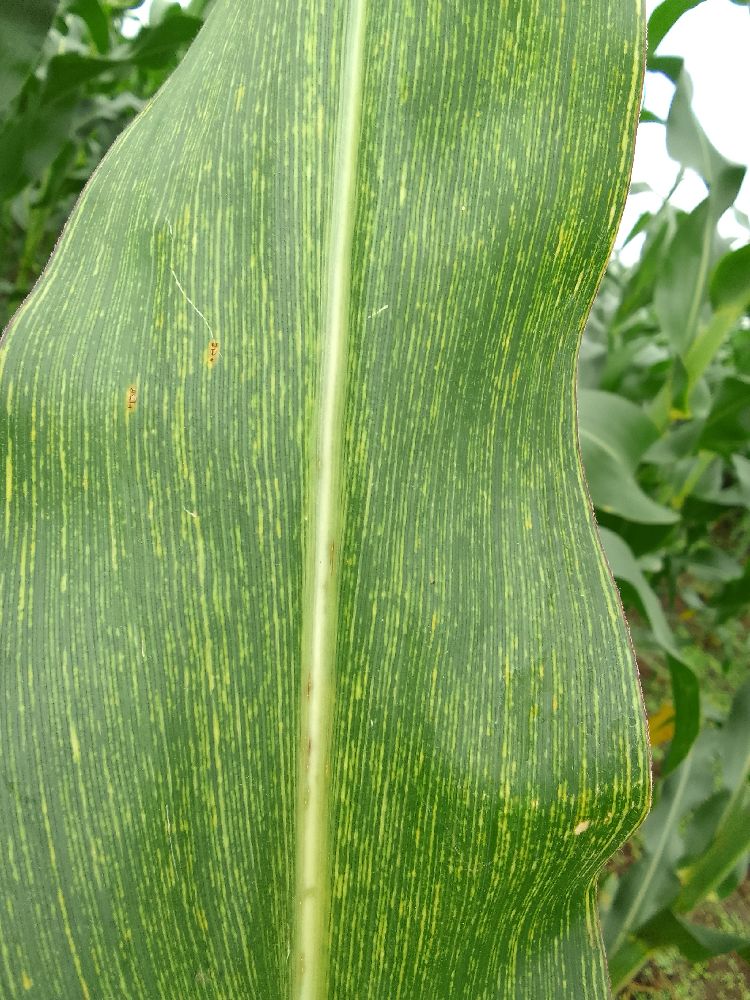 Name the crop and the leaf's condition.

maize, maize streak virus
